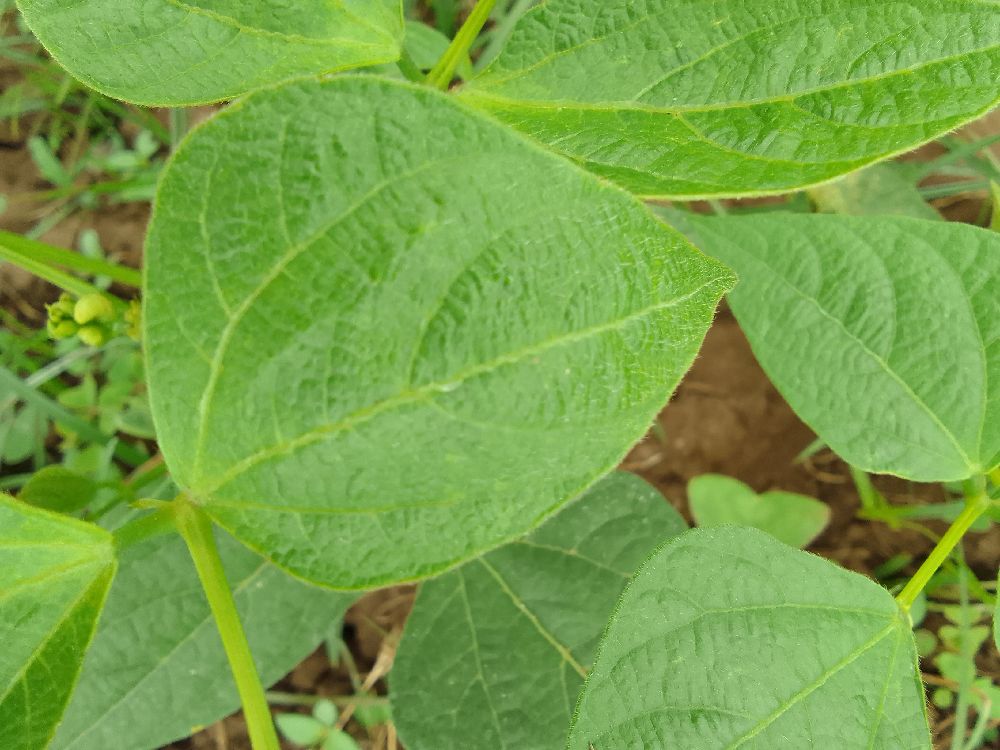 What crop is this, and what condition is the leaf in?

common bean, healthy
